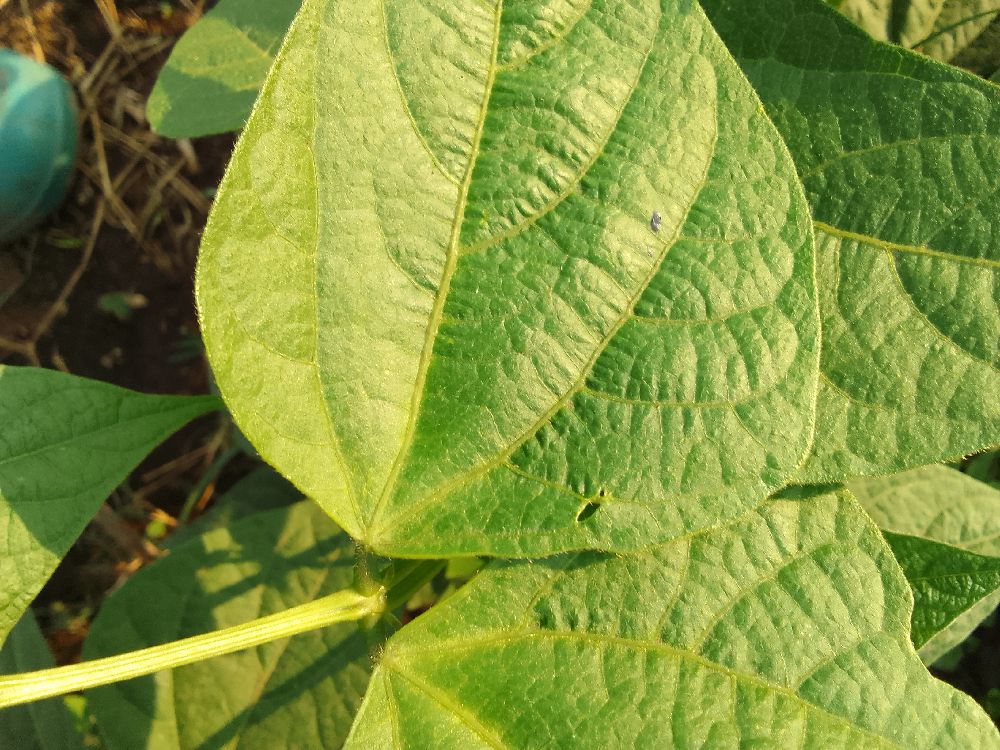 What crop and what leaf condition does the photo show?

common bean, healthy
